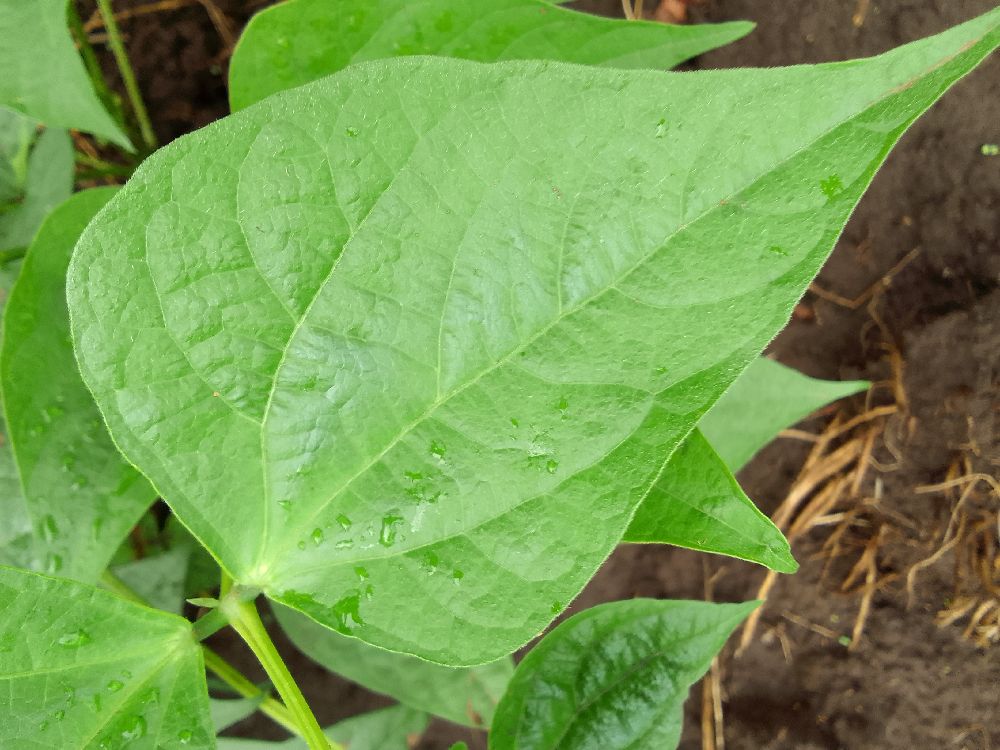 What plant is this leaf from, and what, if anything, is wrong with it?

common bean, healthy
